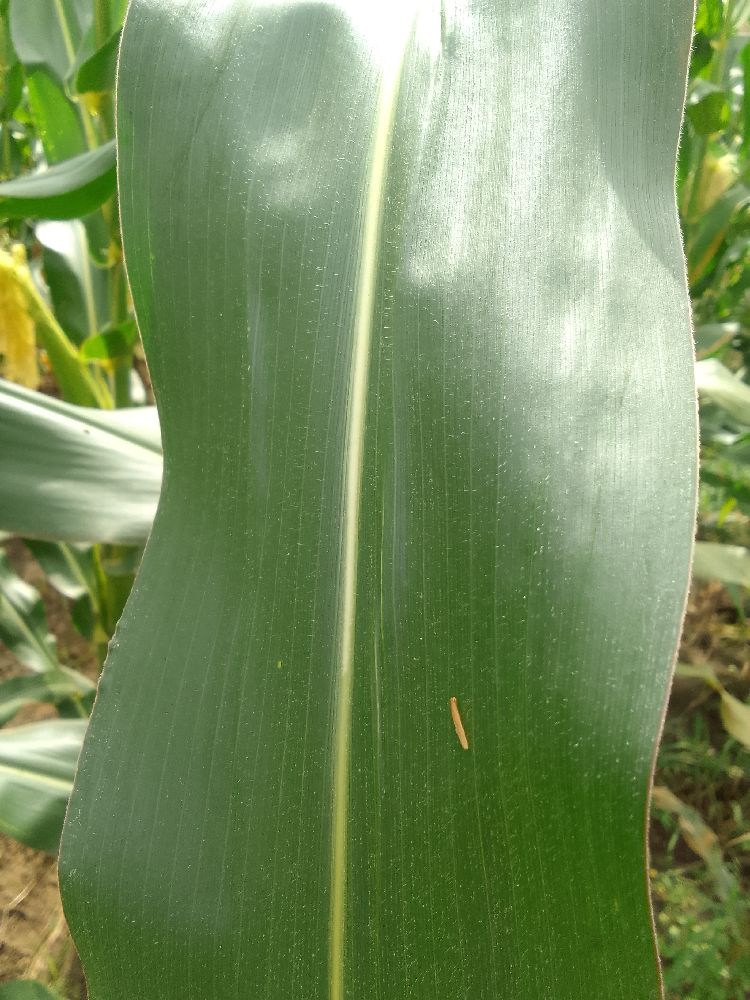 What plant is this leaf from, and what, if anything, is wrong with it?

maize, healthy
